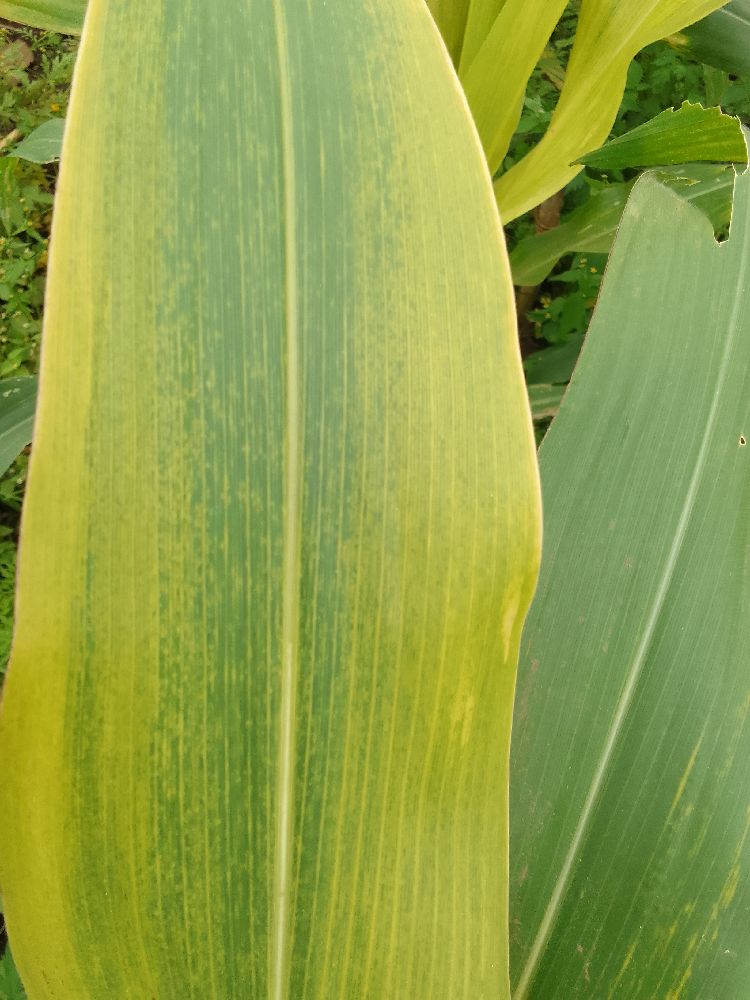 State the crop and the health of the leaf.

maize, maize lethal necrosis
